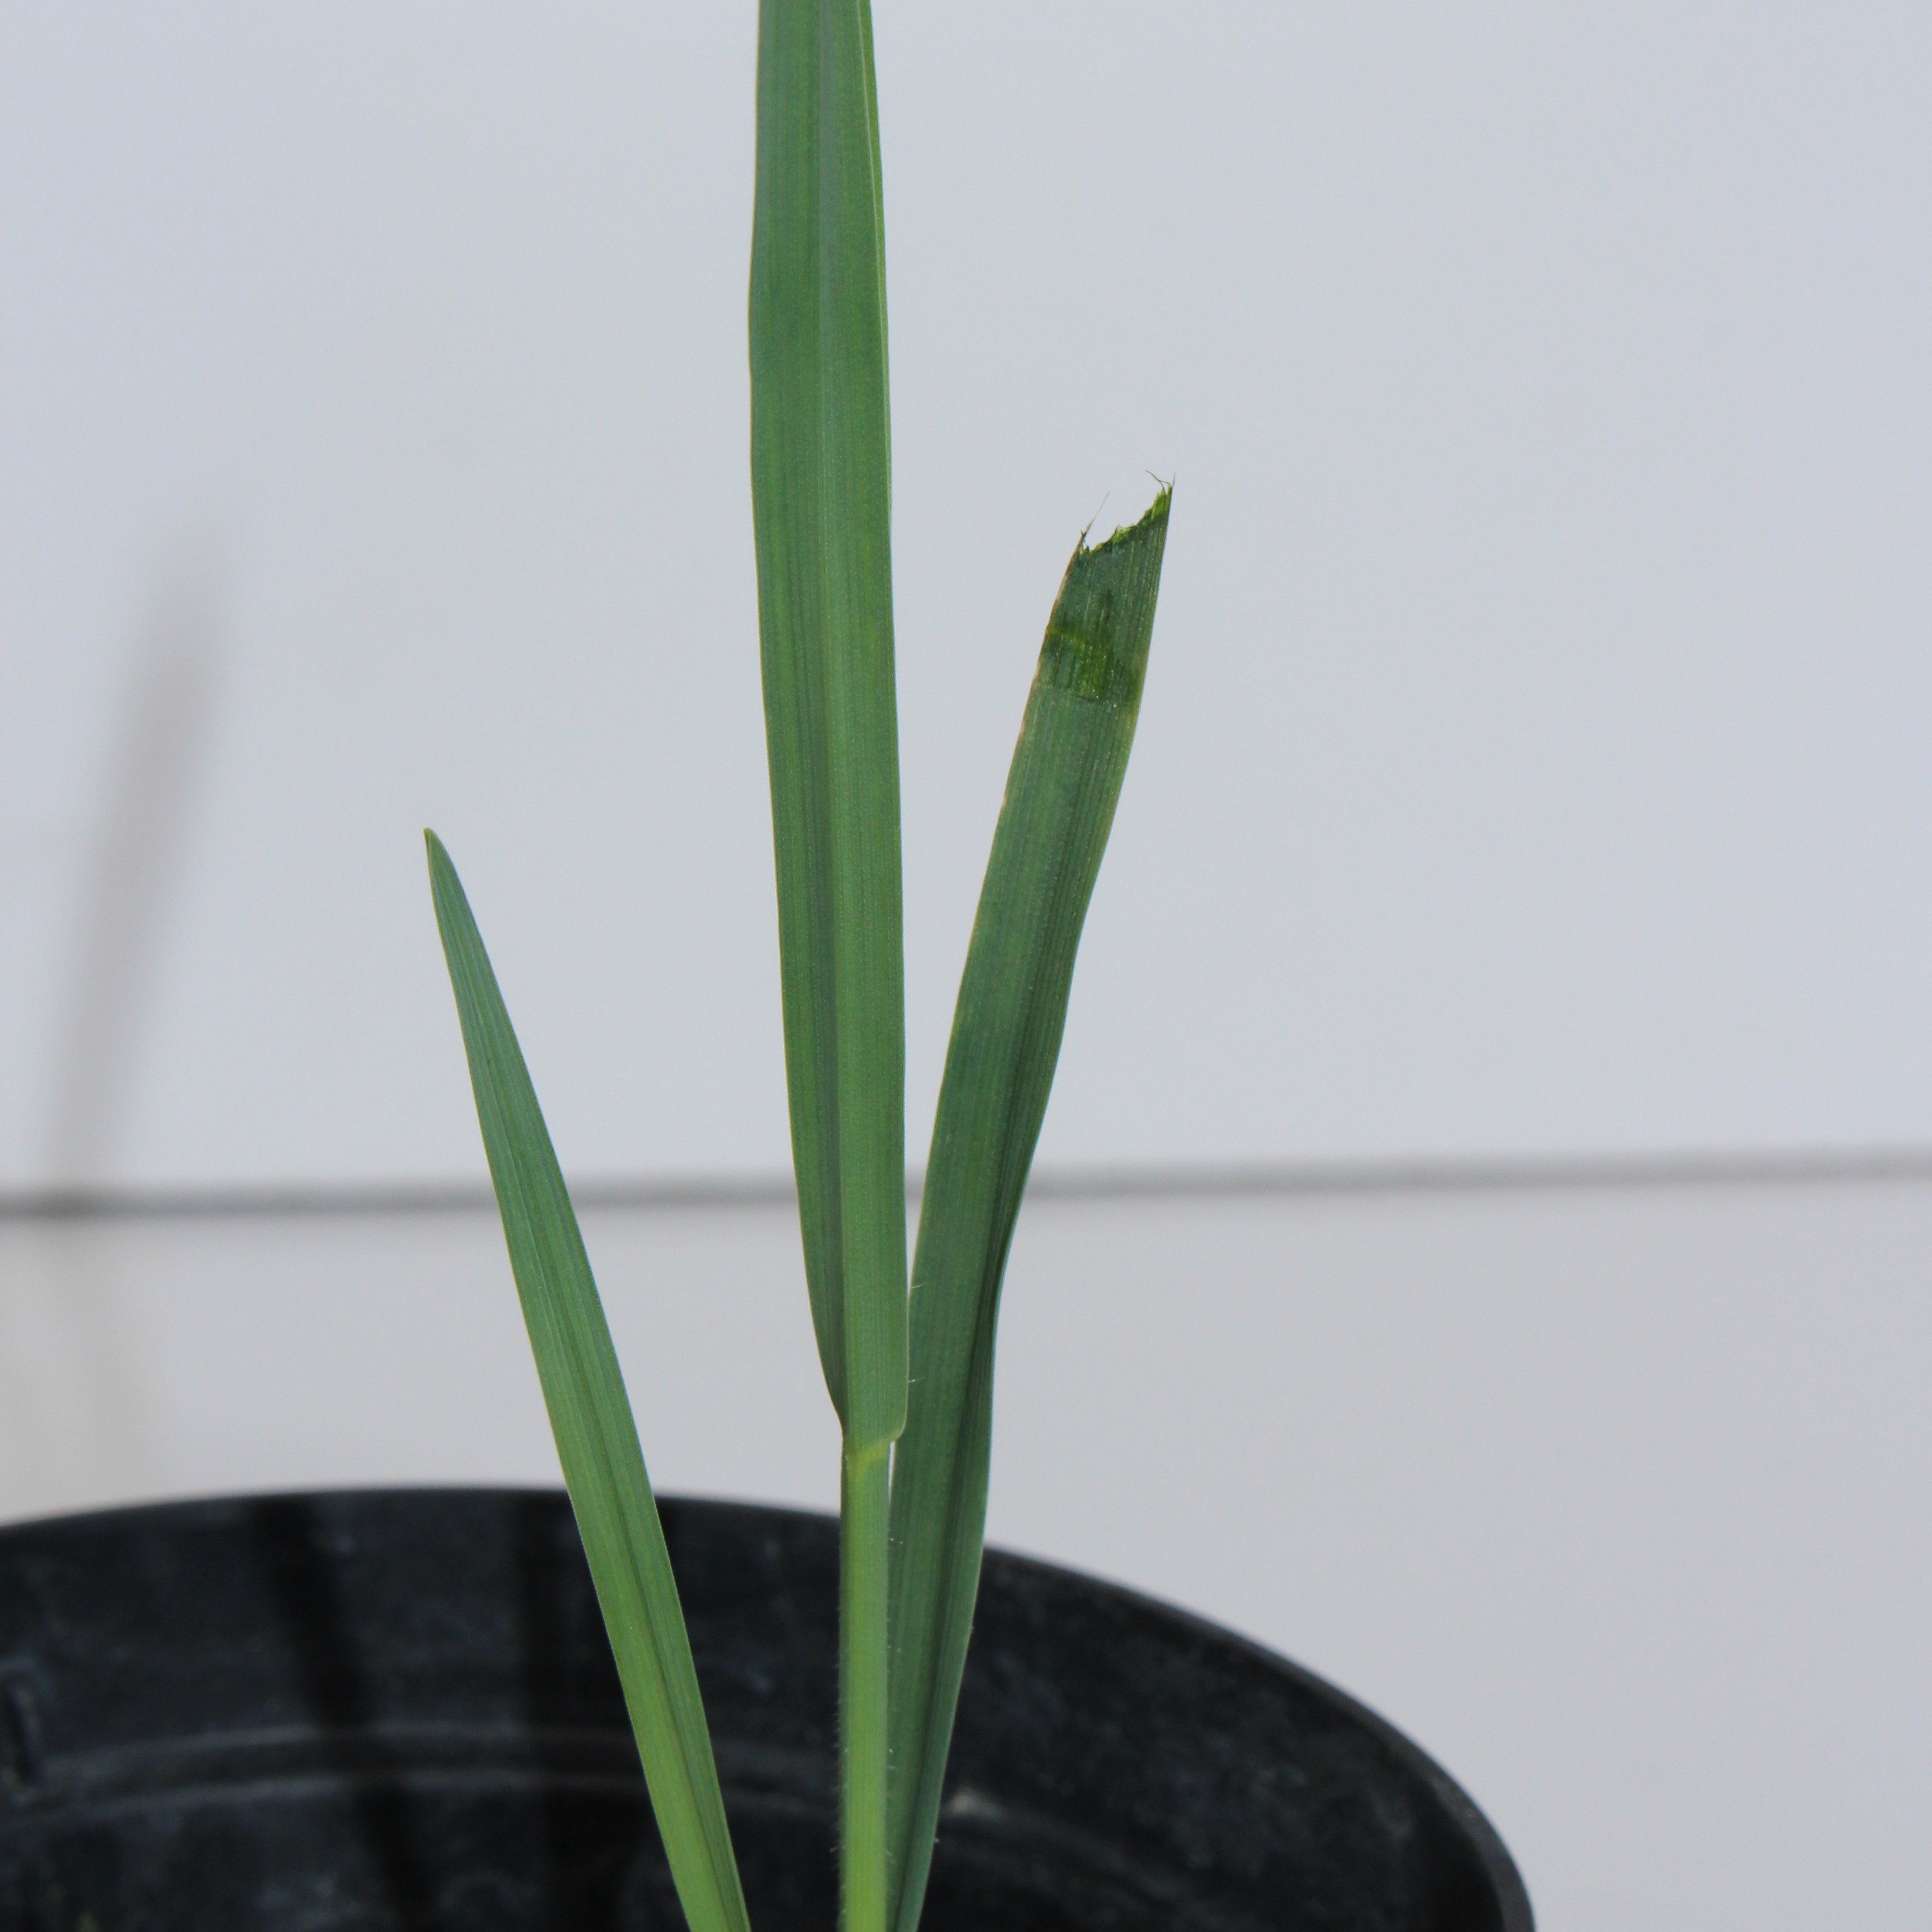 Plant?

Avena sterilis
